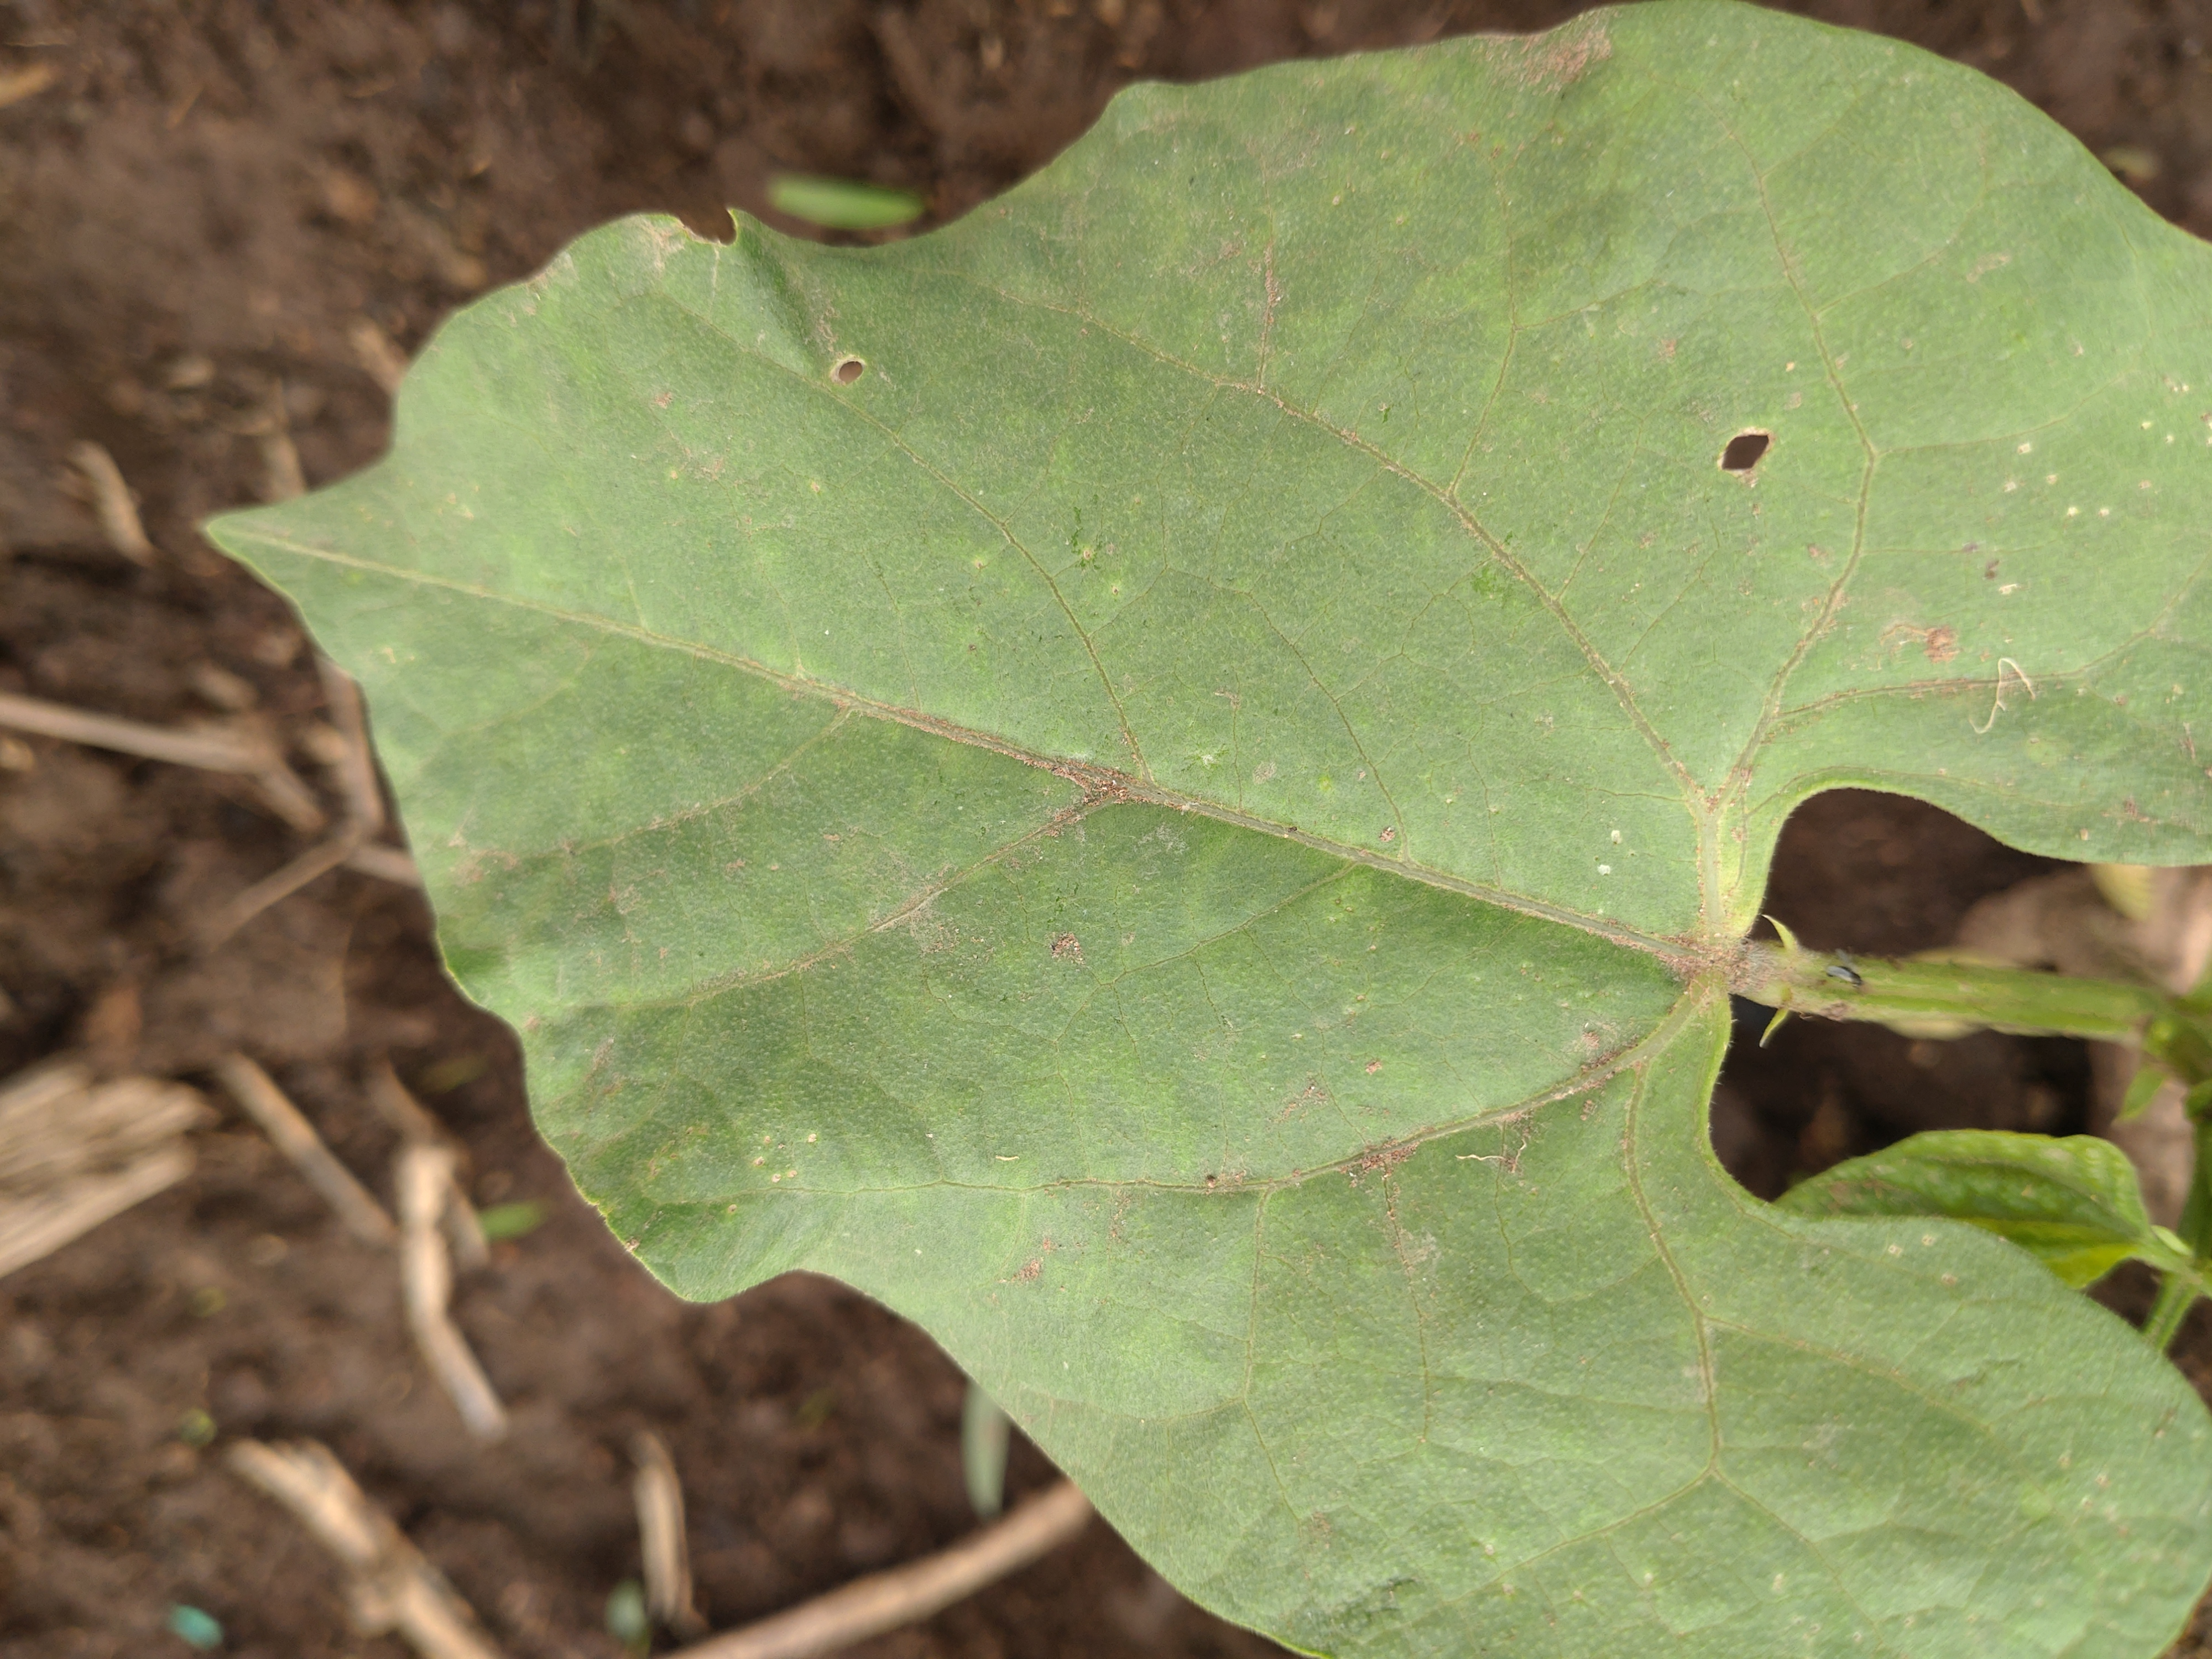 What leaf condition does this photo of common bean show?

healthy
